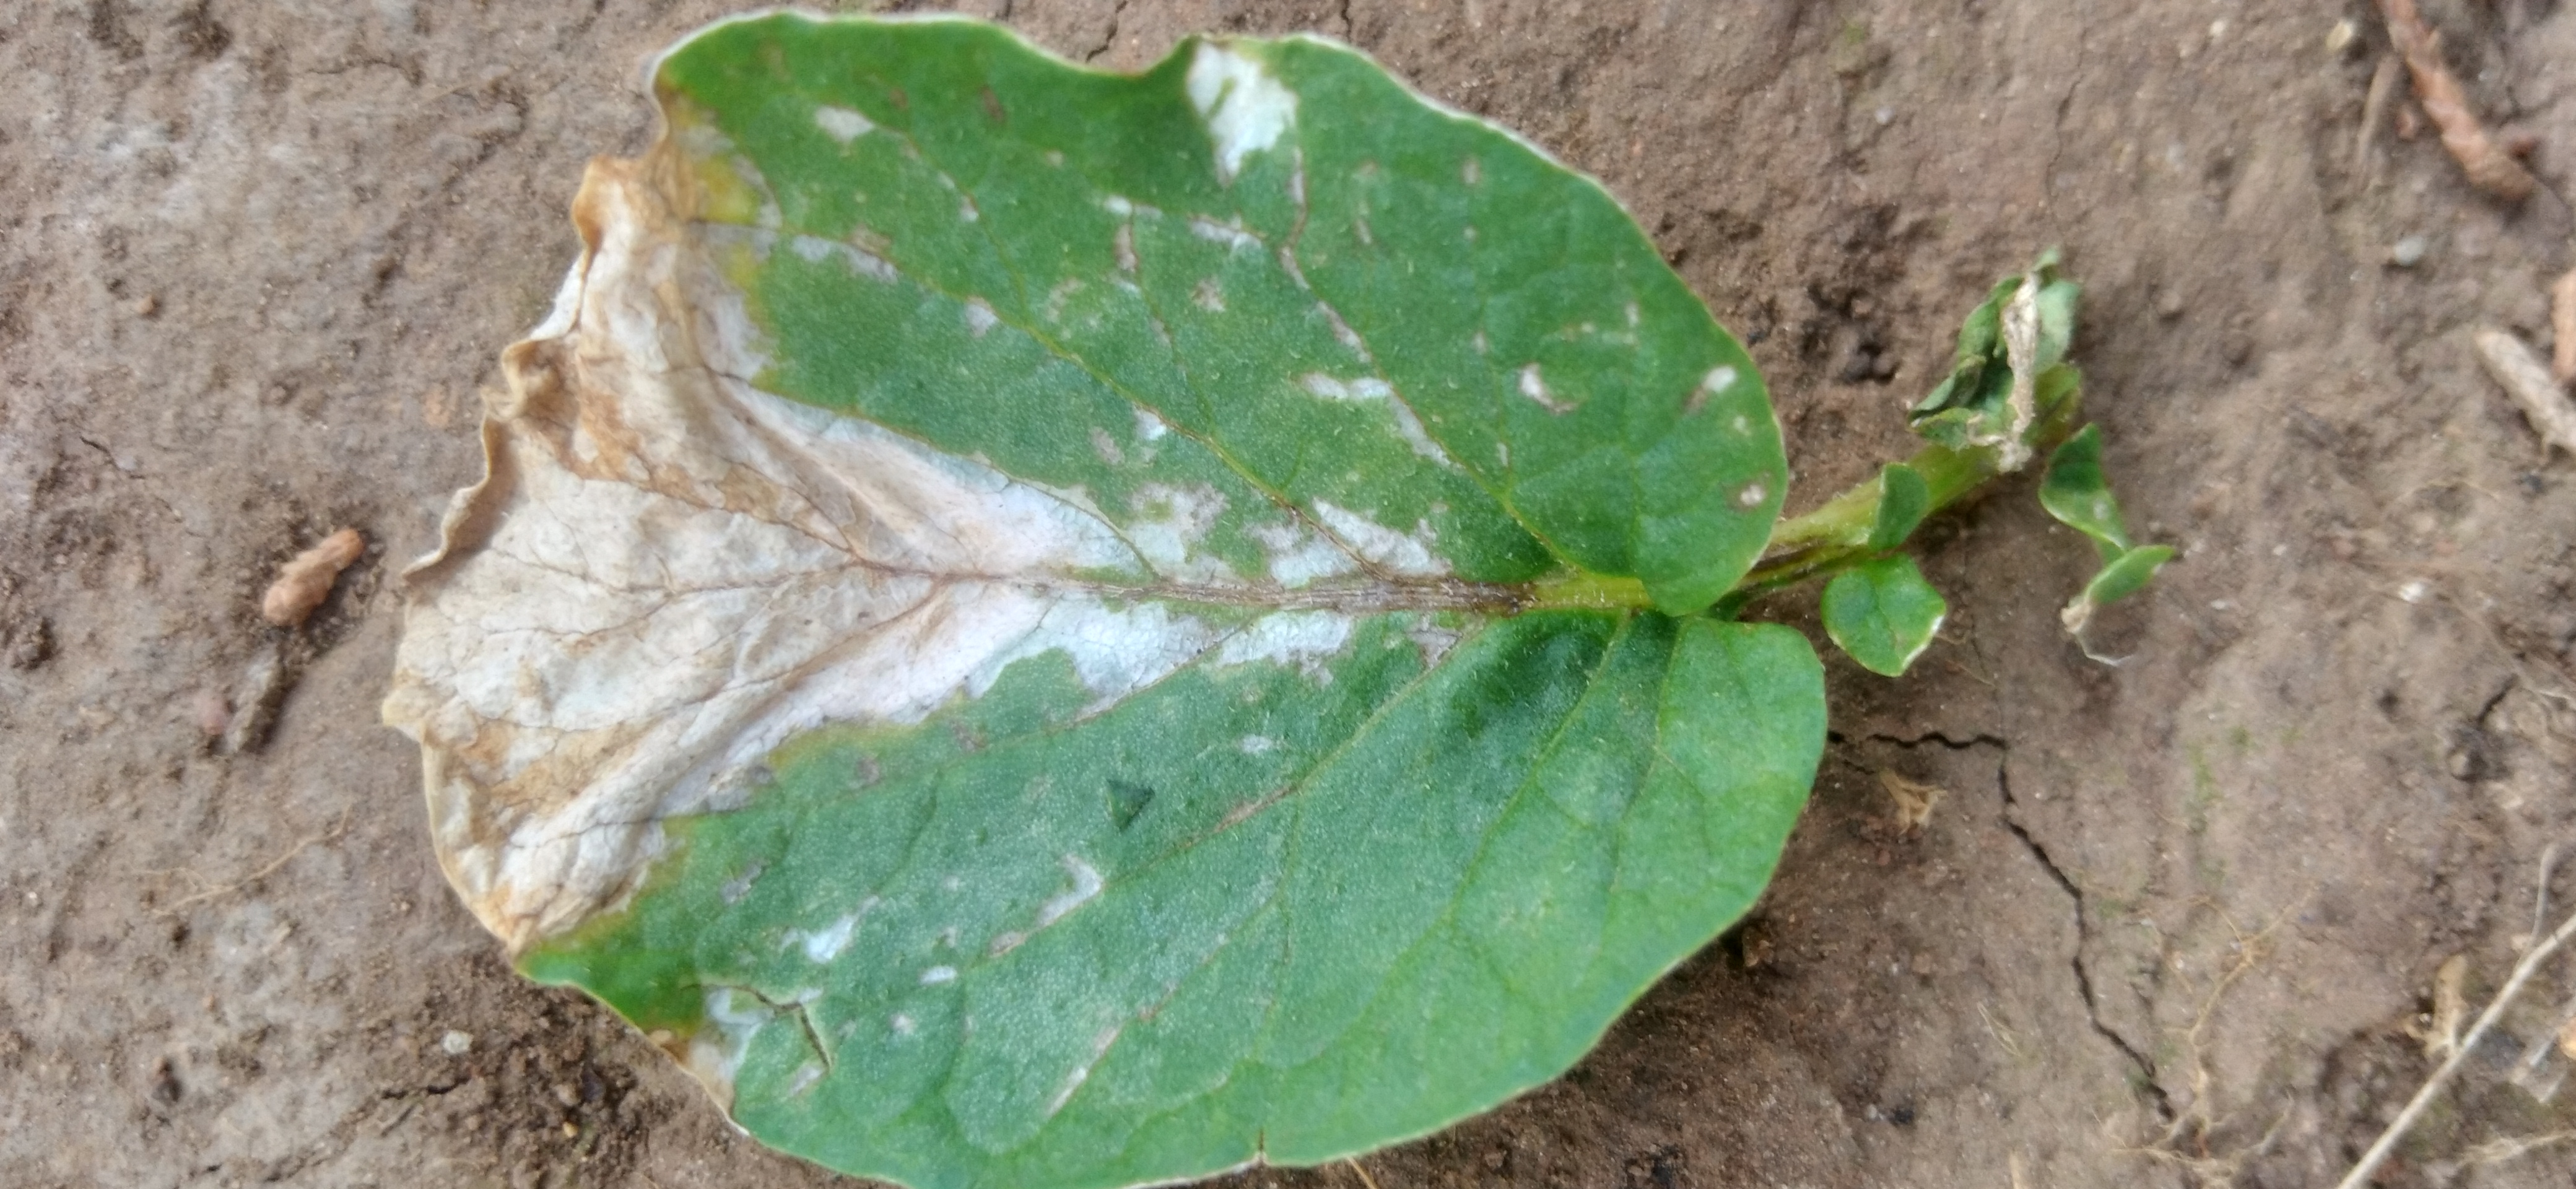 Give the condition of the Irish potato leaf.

early blight
